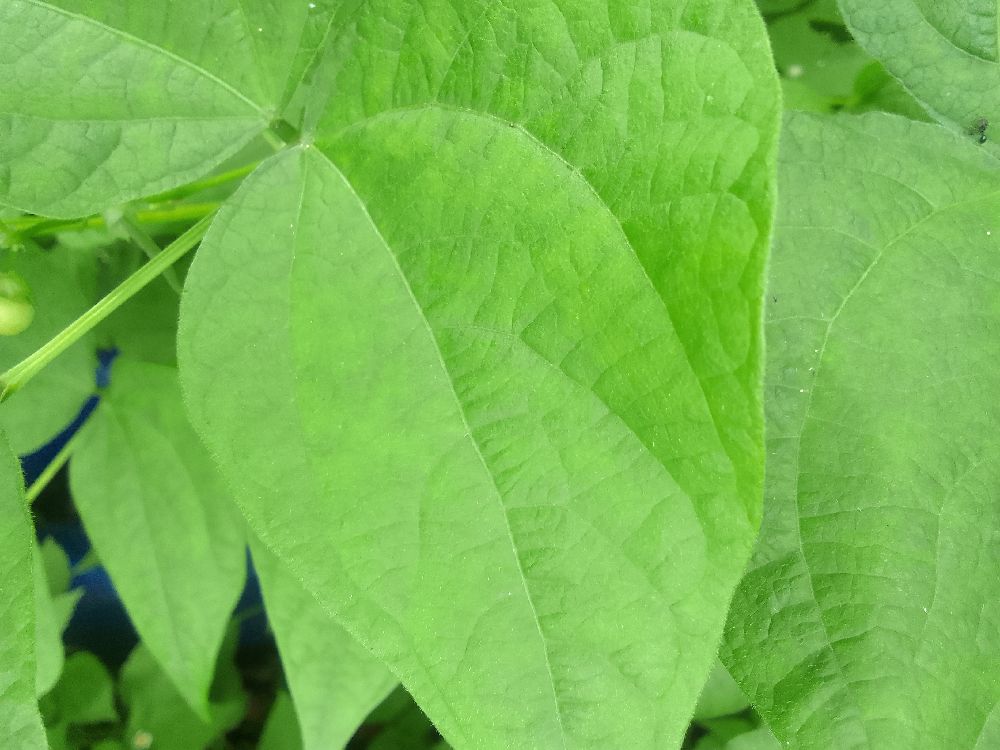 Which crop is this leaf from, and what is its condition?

common bean, healthy
